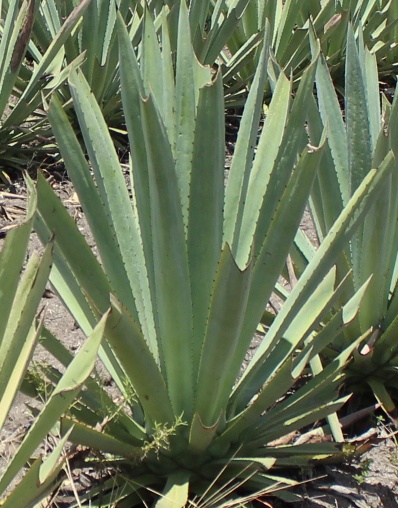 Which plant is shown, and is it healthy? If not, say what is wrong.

agave, small
